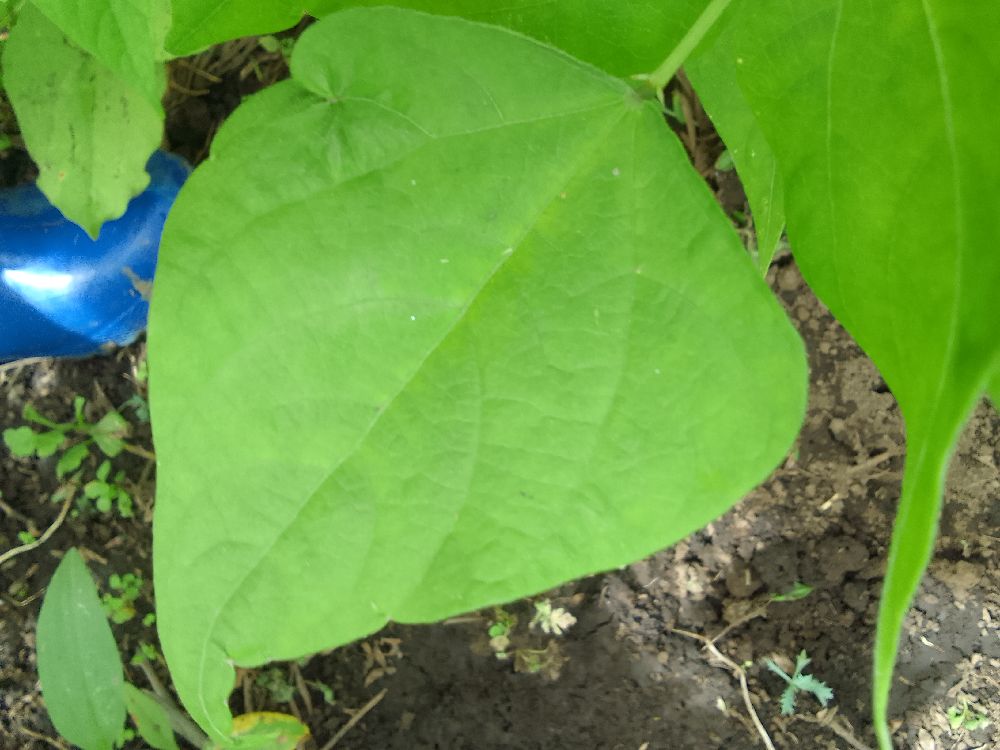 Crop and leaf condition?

common bean, healthy
